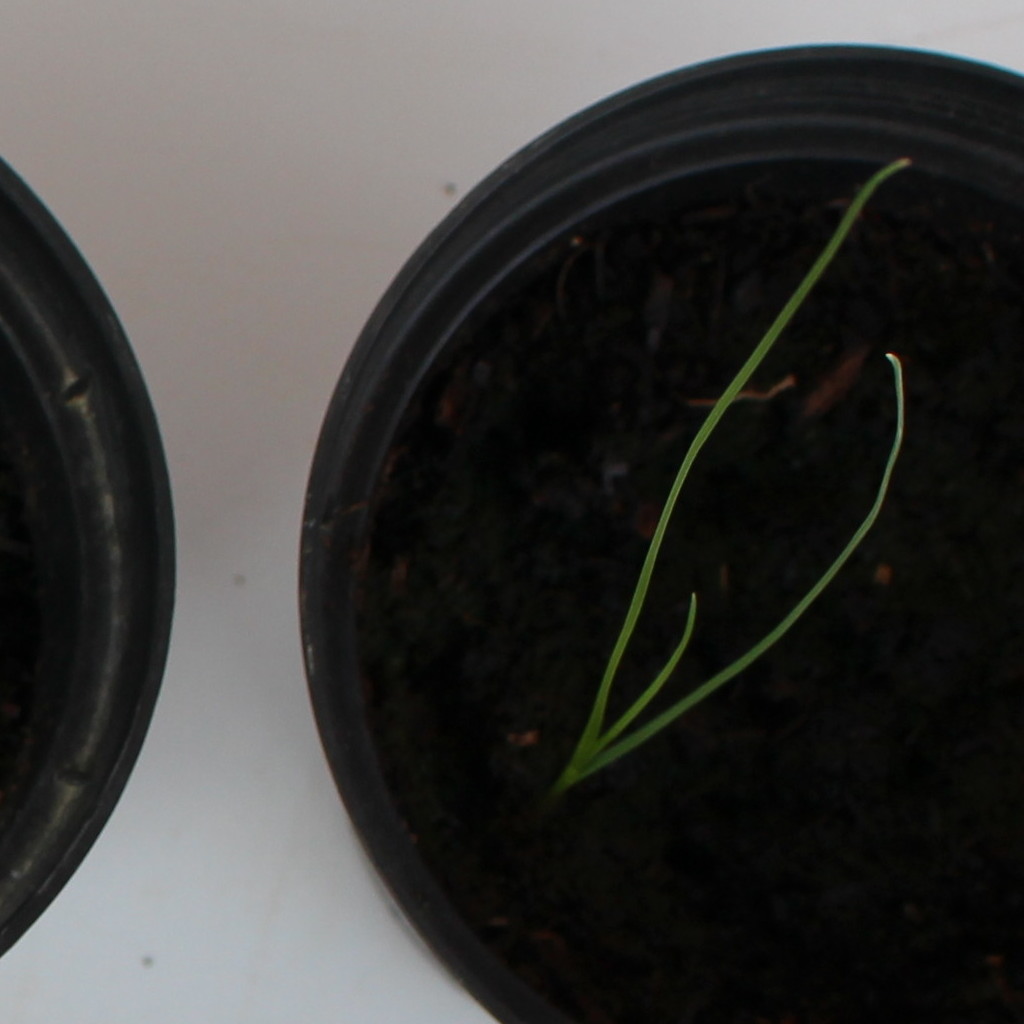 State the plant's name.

Lolium multiflorum
